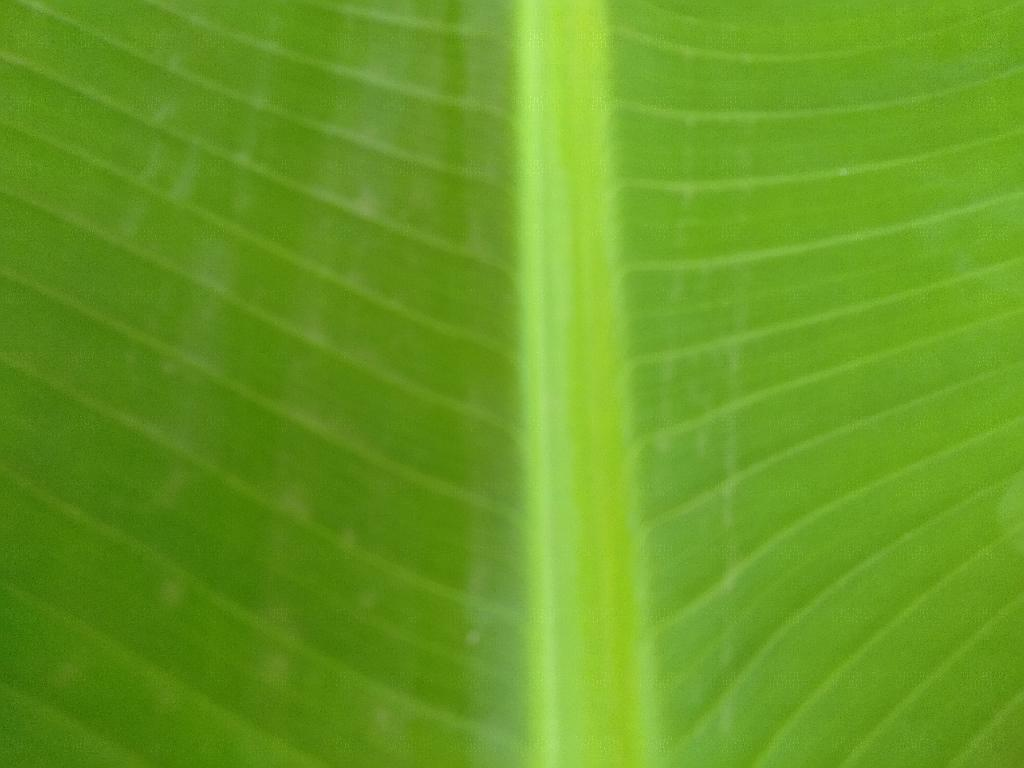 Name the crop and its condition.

banana, healthy
